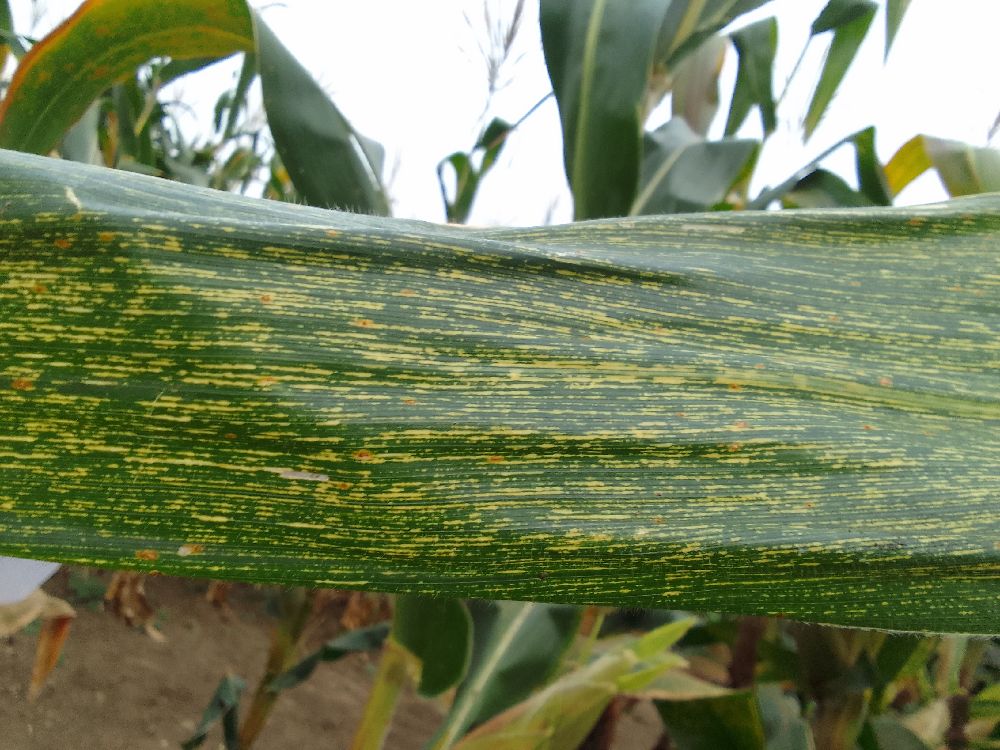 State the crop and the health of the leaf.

maize, maize streak virus
